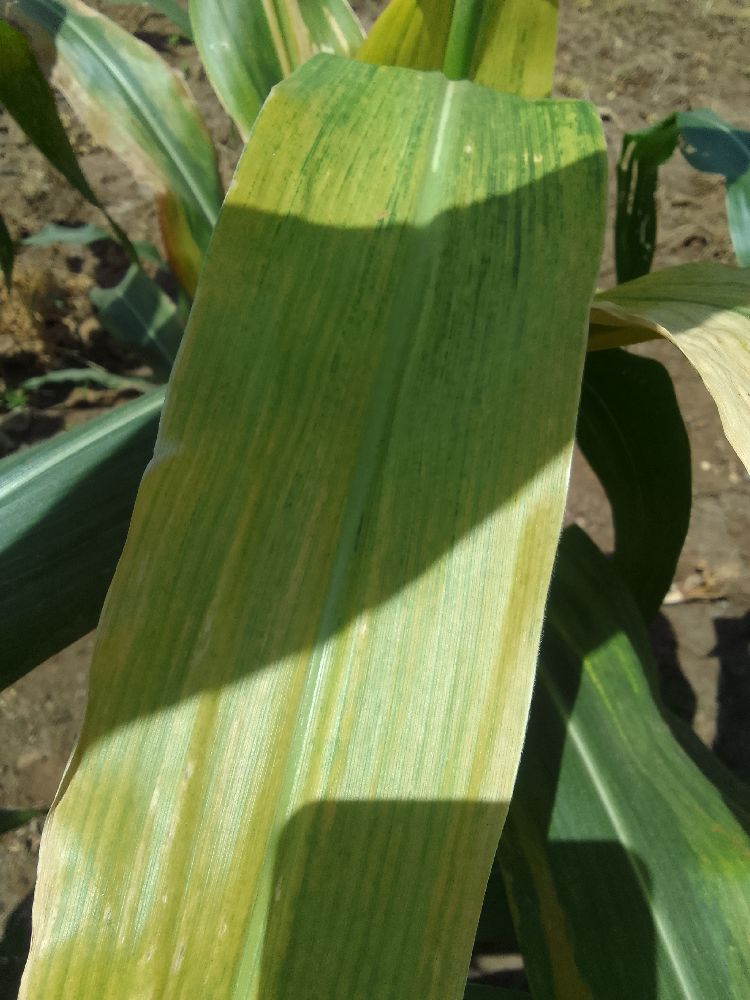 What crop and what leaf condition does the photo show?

maize, maize lethal necrosis
